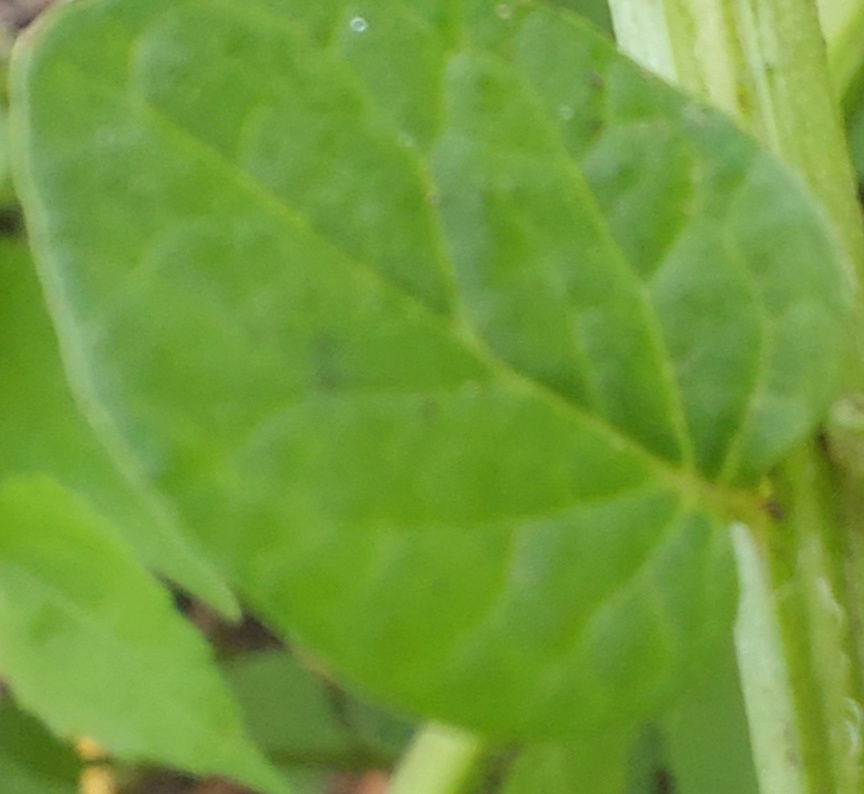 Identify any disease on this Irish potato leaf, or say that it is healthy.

healthy
